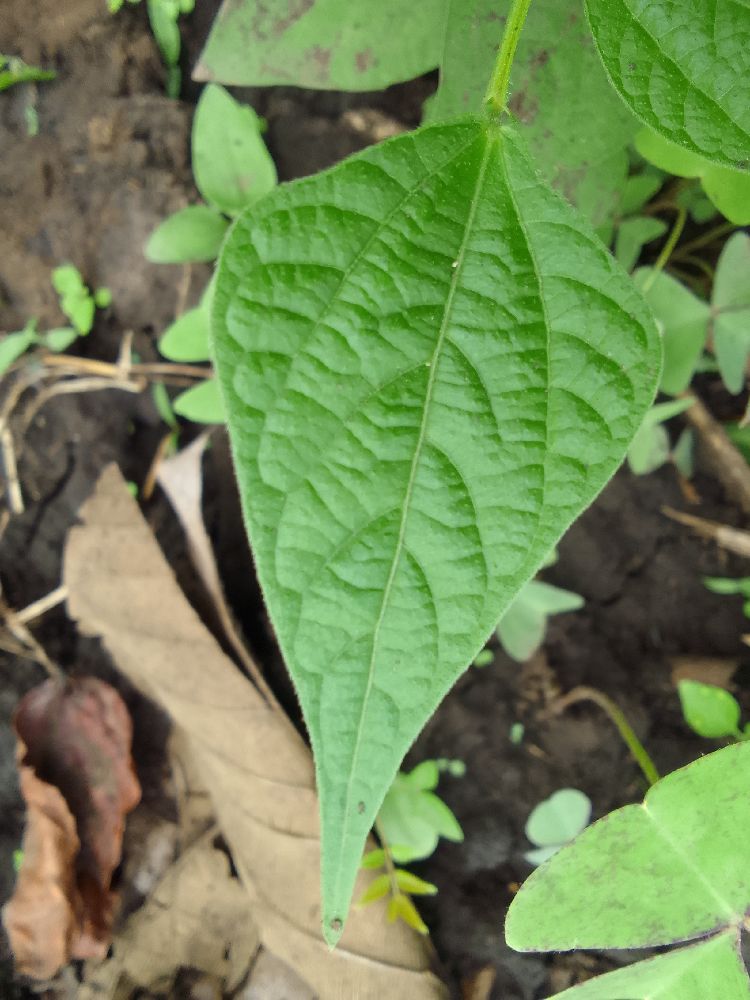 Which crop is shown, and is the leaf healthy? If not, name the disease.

common bean, healthy
